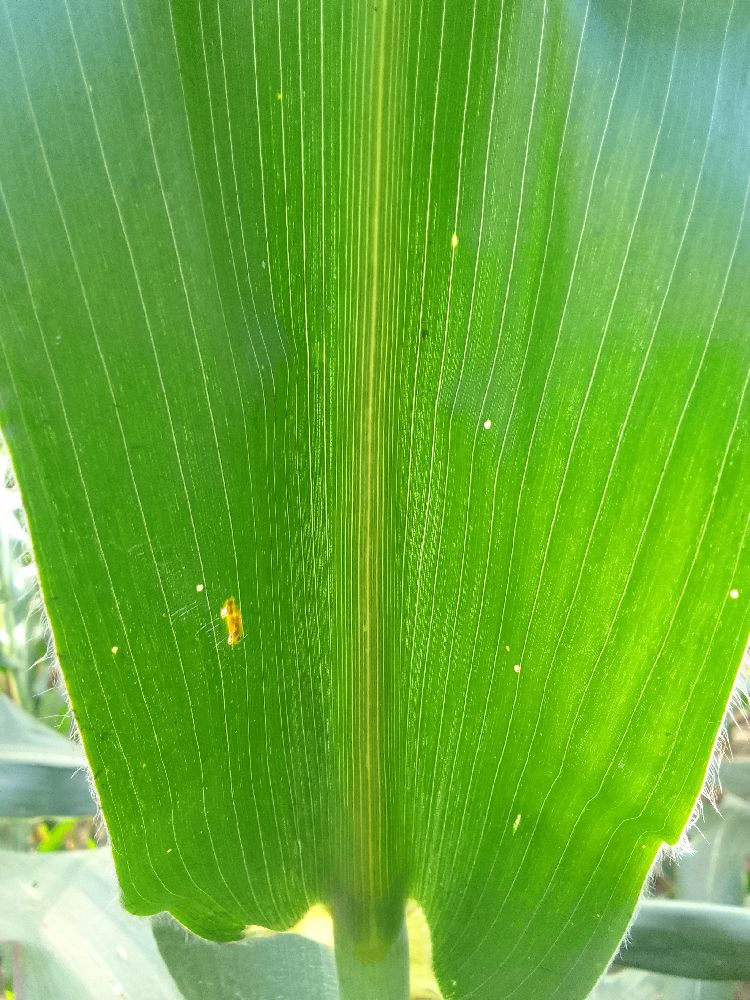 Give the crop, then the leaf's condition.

maize, healthy
